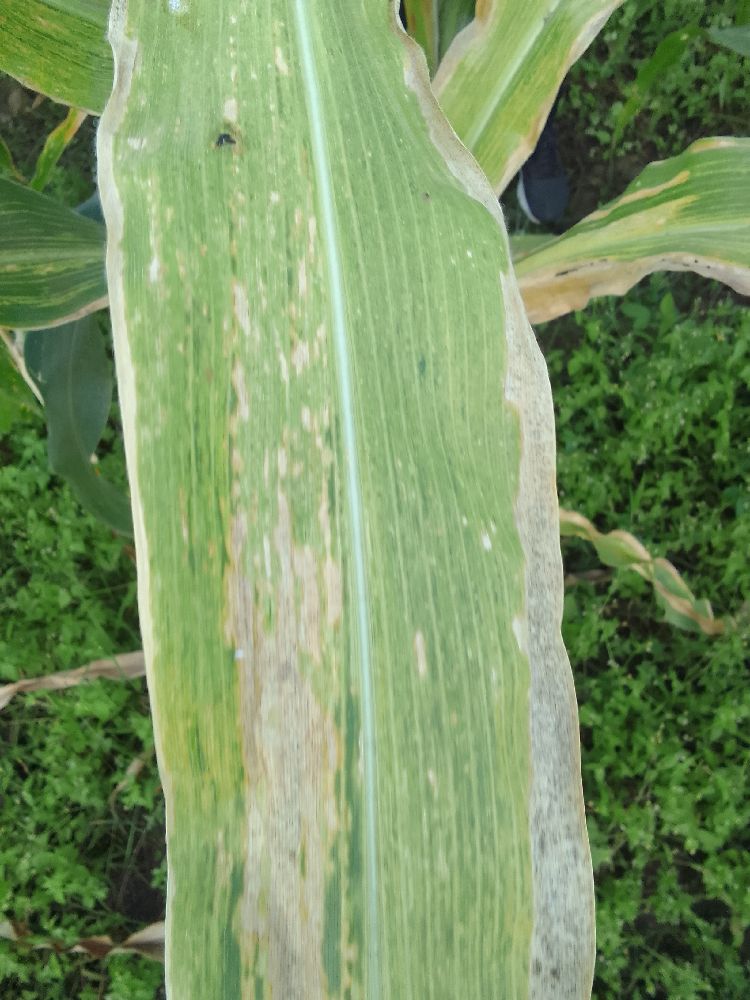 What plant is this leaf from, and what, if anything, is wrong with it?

maize, maize lethal necrosis
